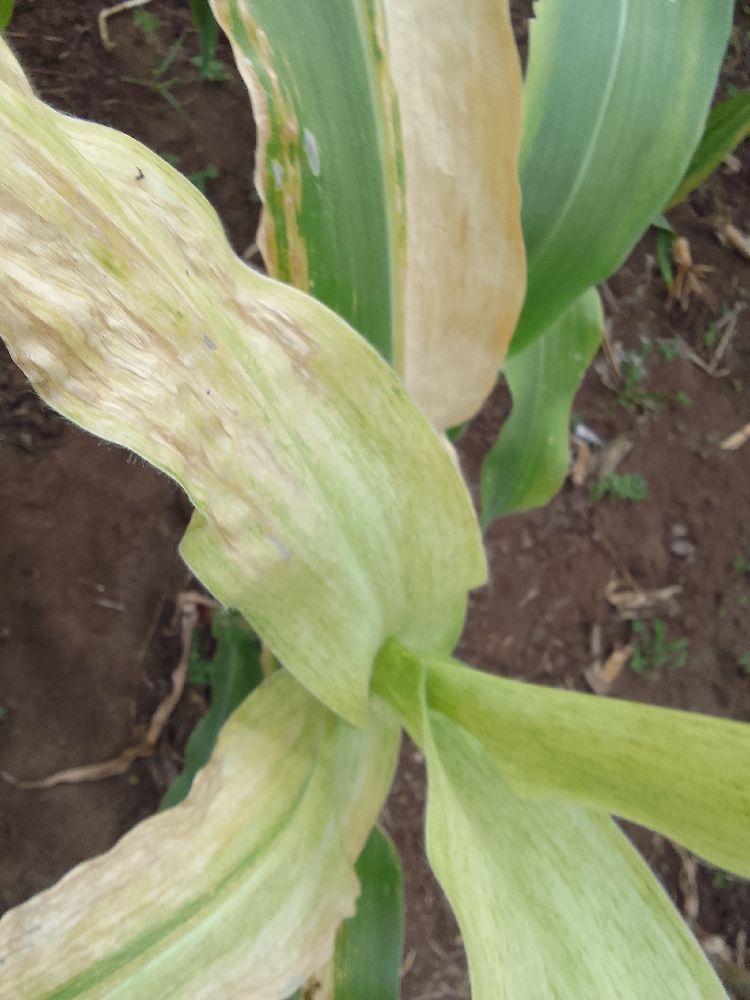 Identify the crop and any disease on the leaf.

maize, maize lethal necrosis
